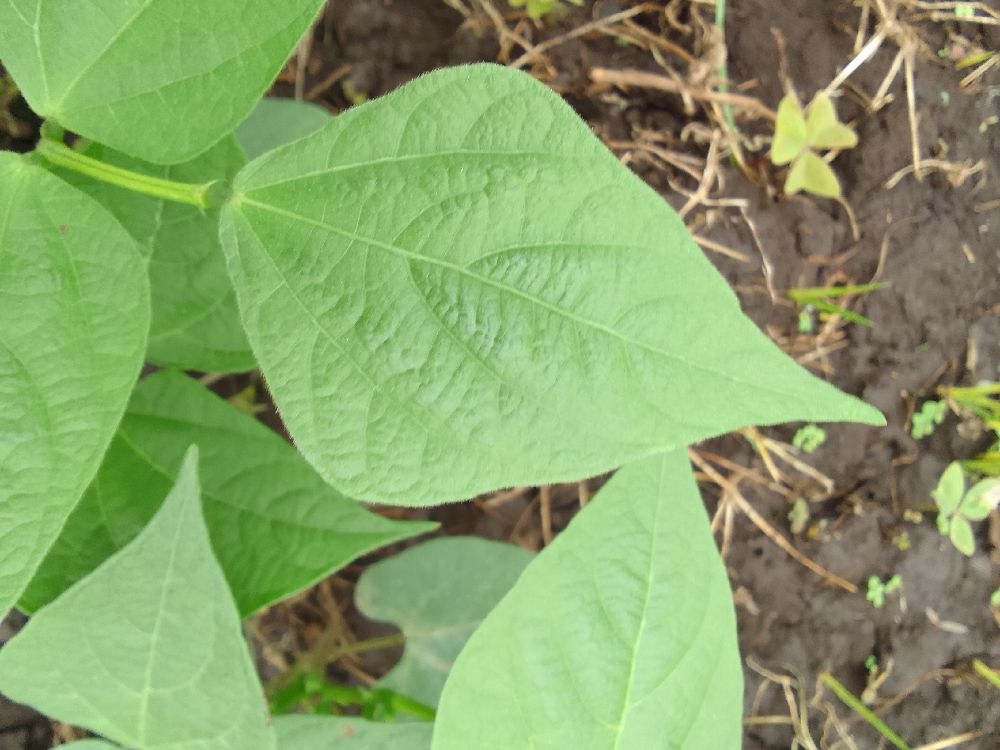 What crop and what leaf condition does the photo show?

common bean, healthy
